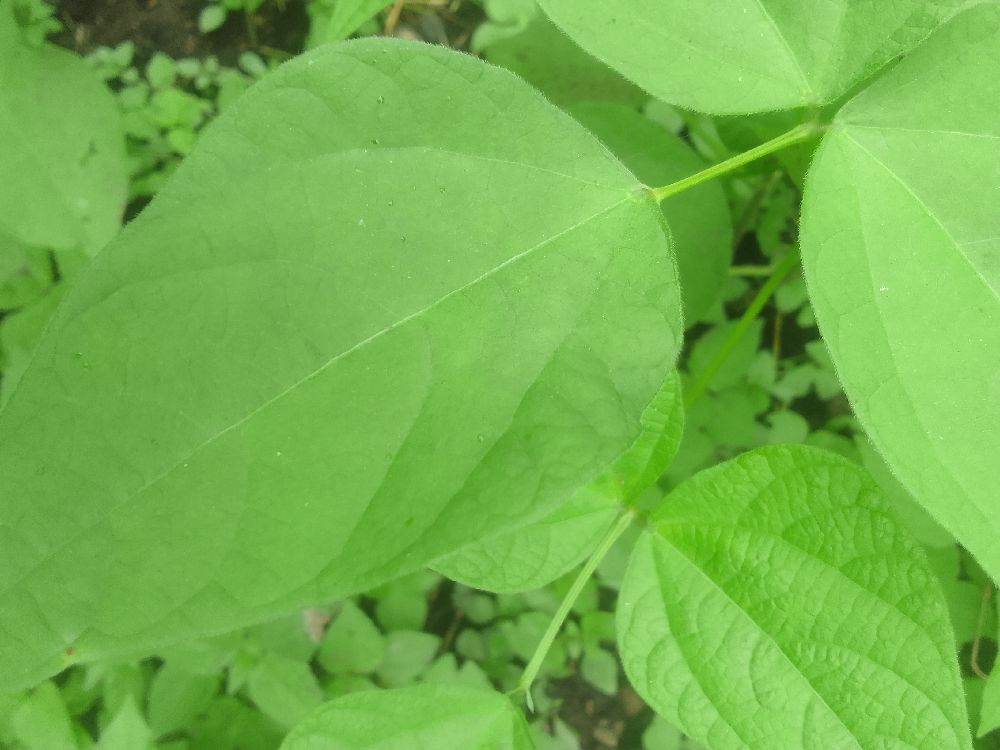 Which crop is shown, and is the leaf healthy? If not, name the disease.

common bean, healthy
